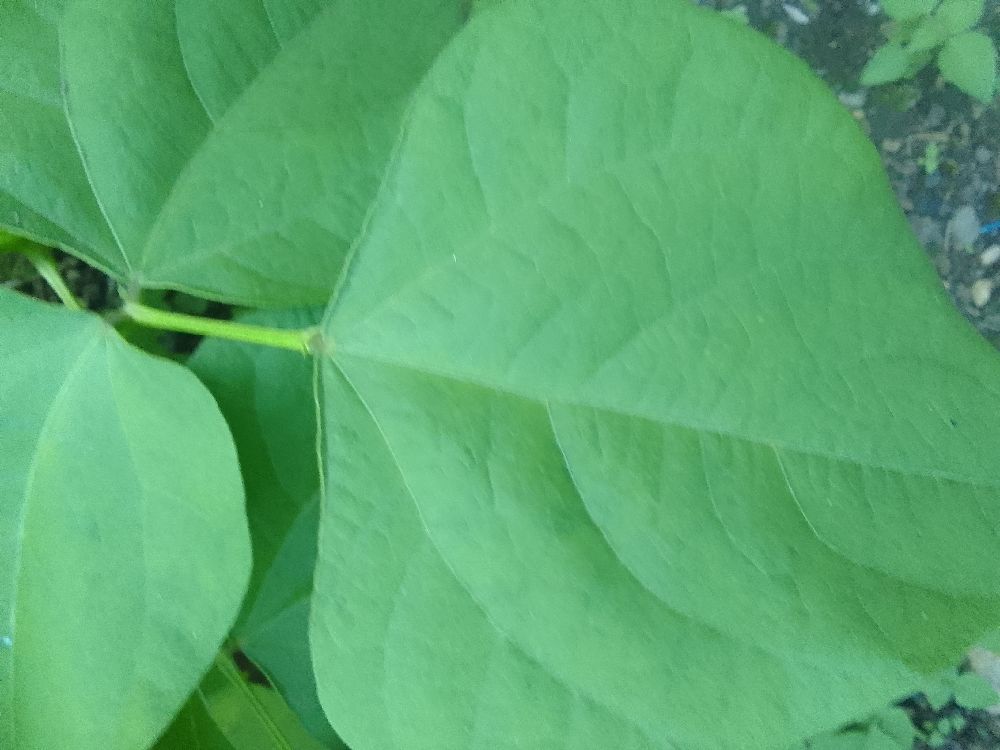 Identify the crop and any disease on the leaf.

common bean, healthy
